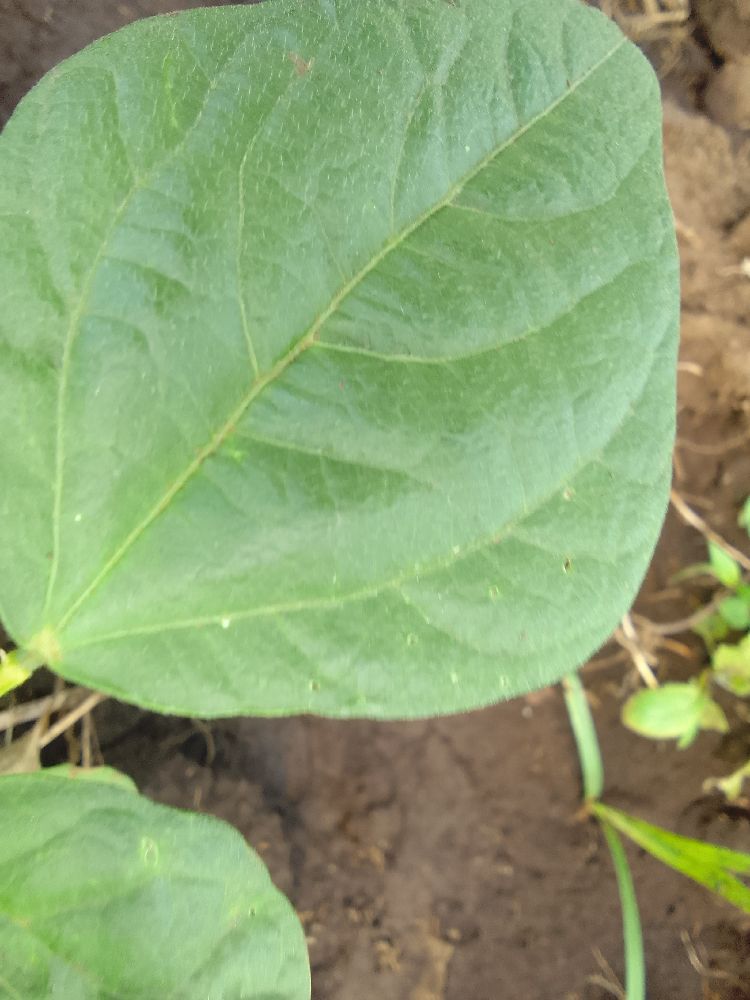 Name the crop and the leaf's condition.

common bean, healthy
